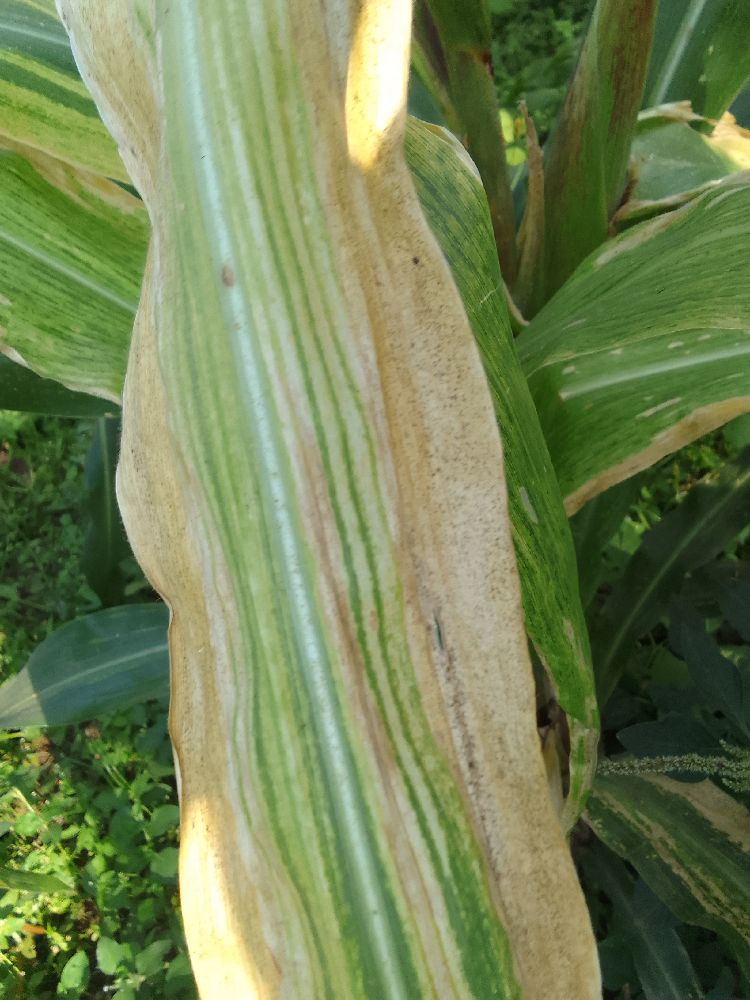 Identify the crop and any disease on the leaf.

maize, maize lethal necrosis
